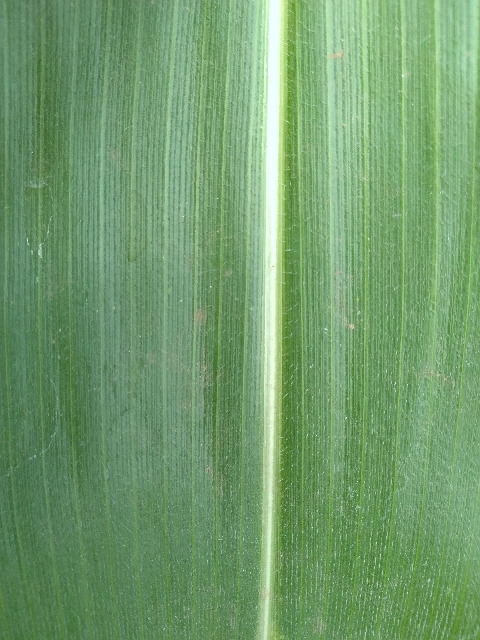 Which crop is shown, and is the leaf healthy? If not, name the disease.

maize, healthy
